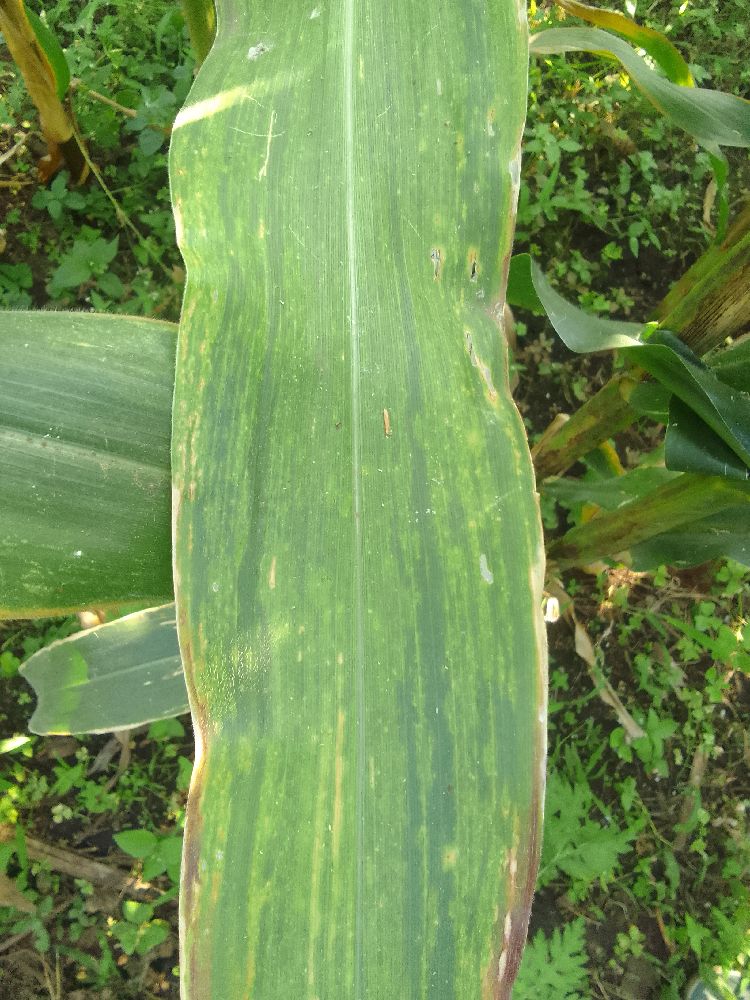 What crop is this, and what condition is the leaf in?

maize, maize lethal necrosis
